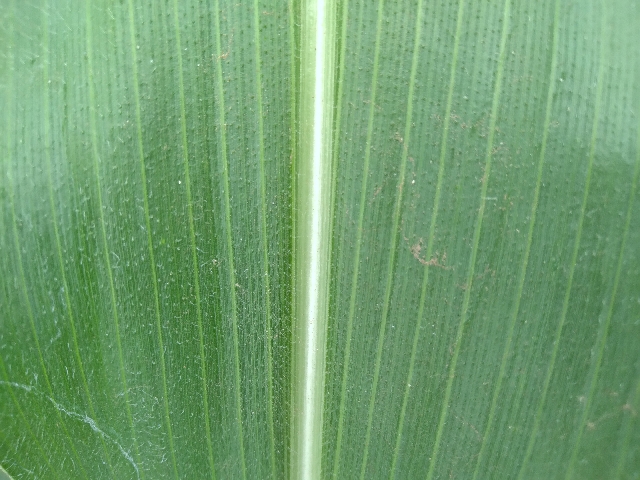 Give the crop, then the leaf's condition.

maize, healthy
